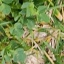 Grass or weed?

unstructured weed
